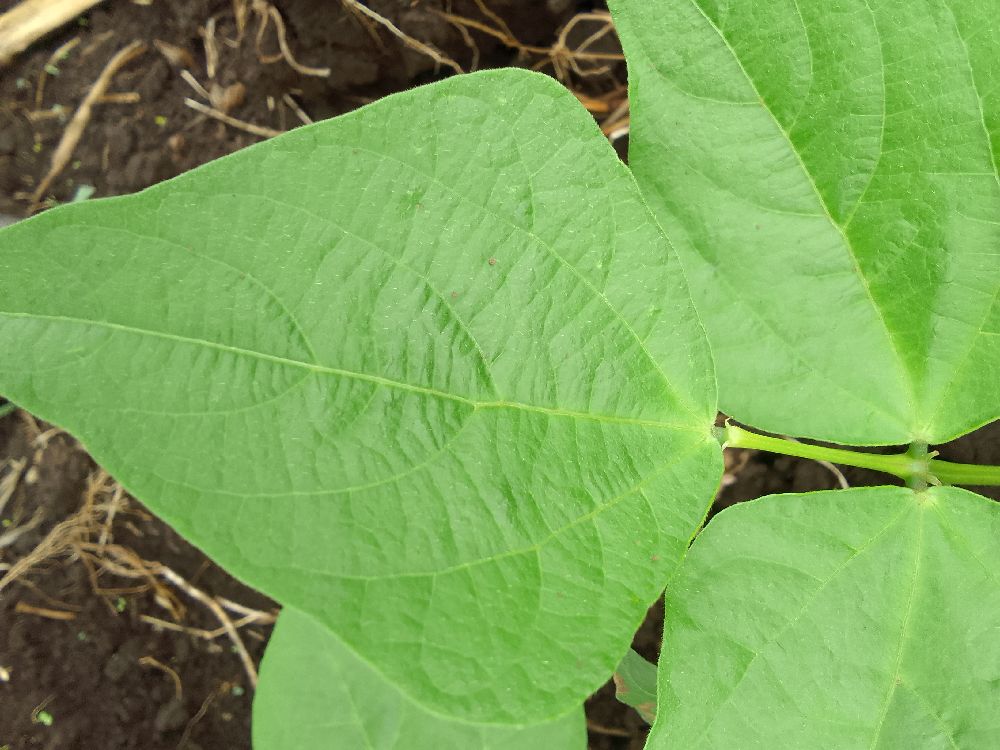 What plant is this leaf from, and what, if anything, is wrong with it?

common bean, healthy
